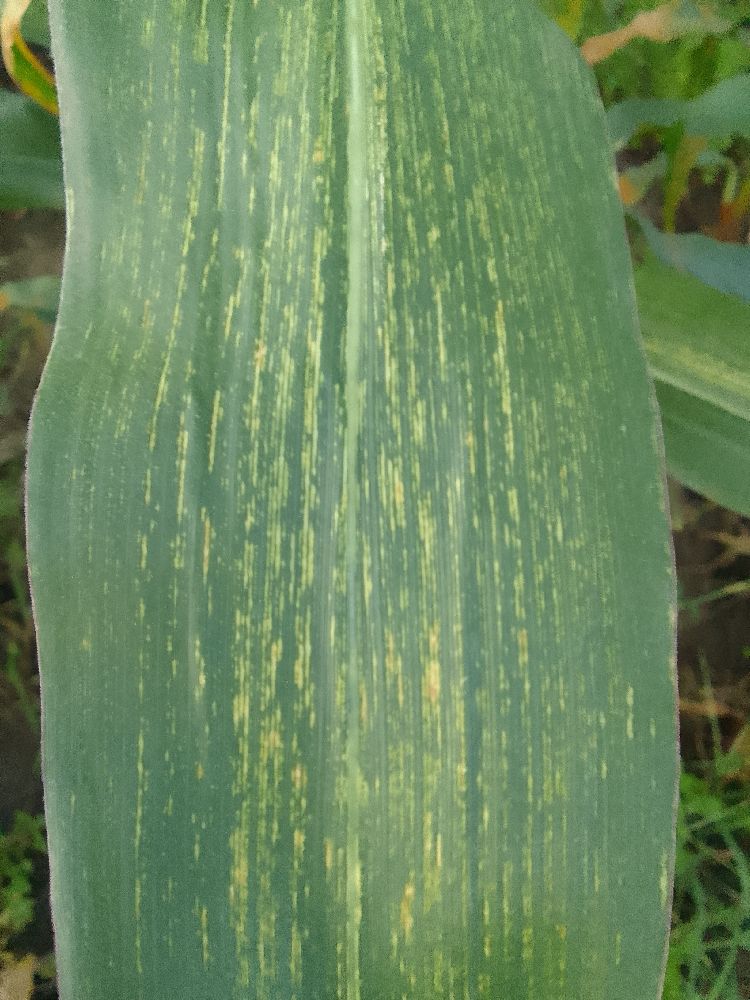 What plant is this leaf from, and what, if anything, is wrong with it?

maize, maize streak virus
